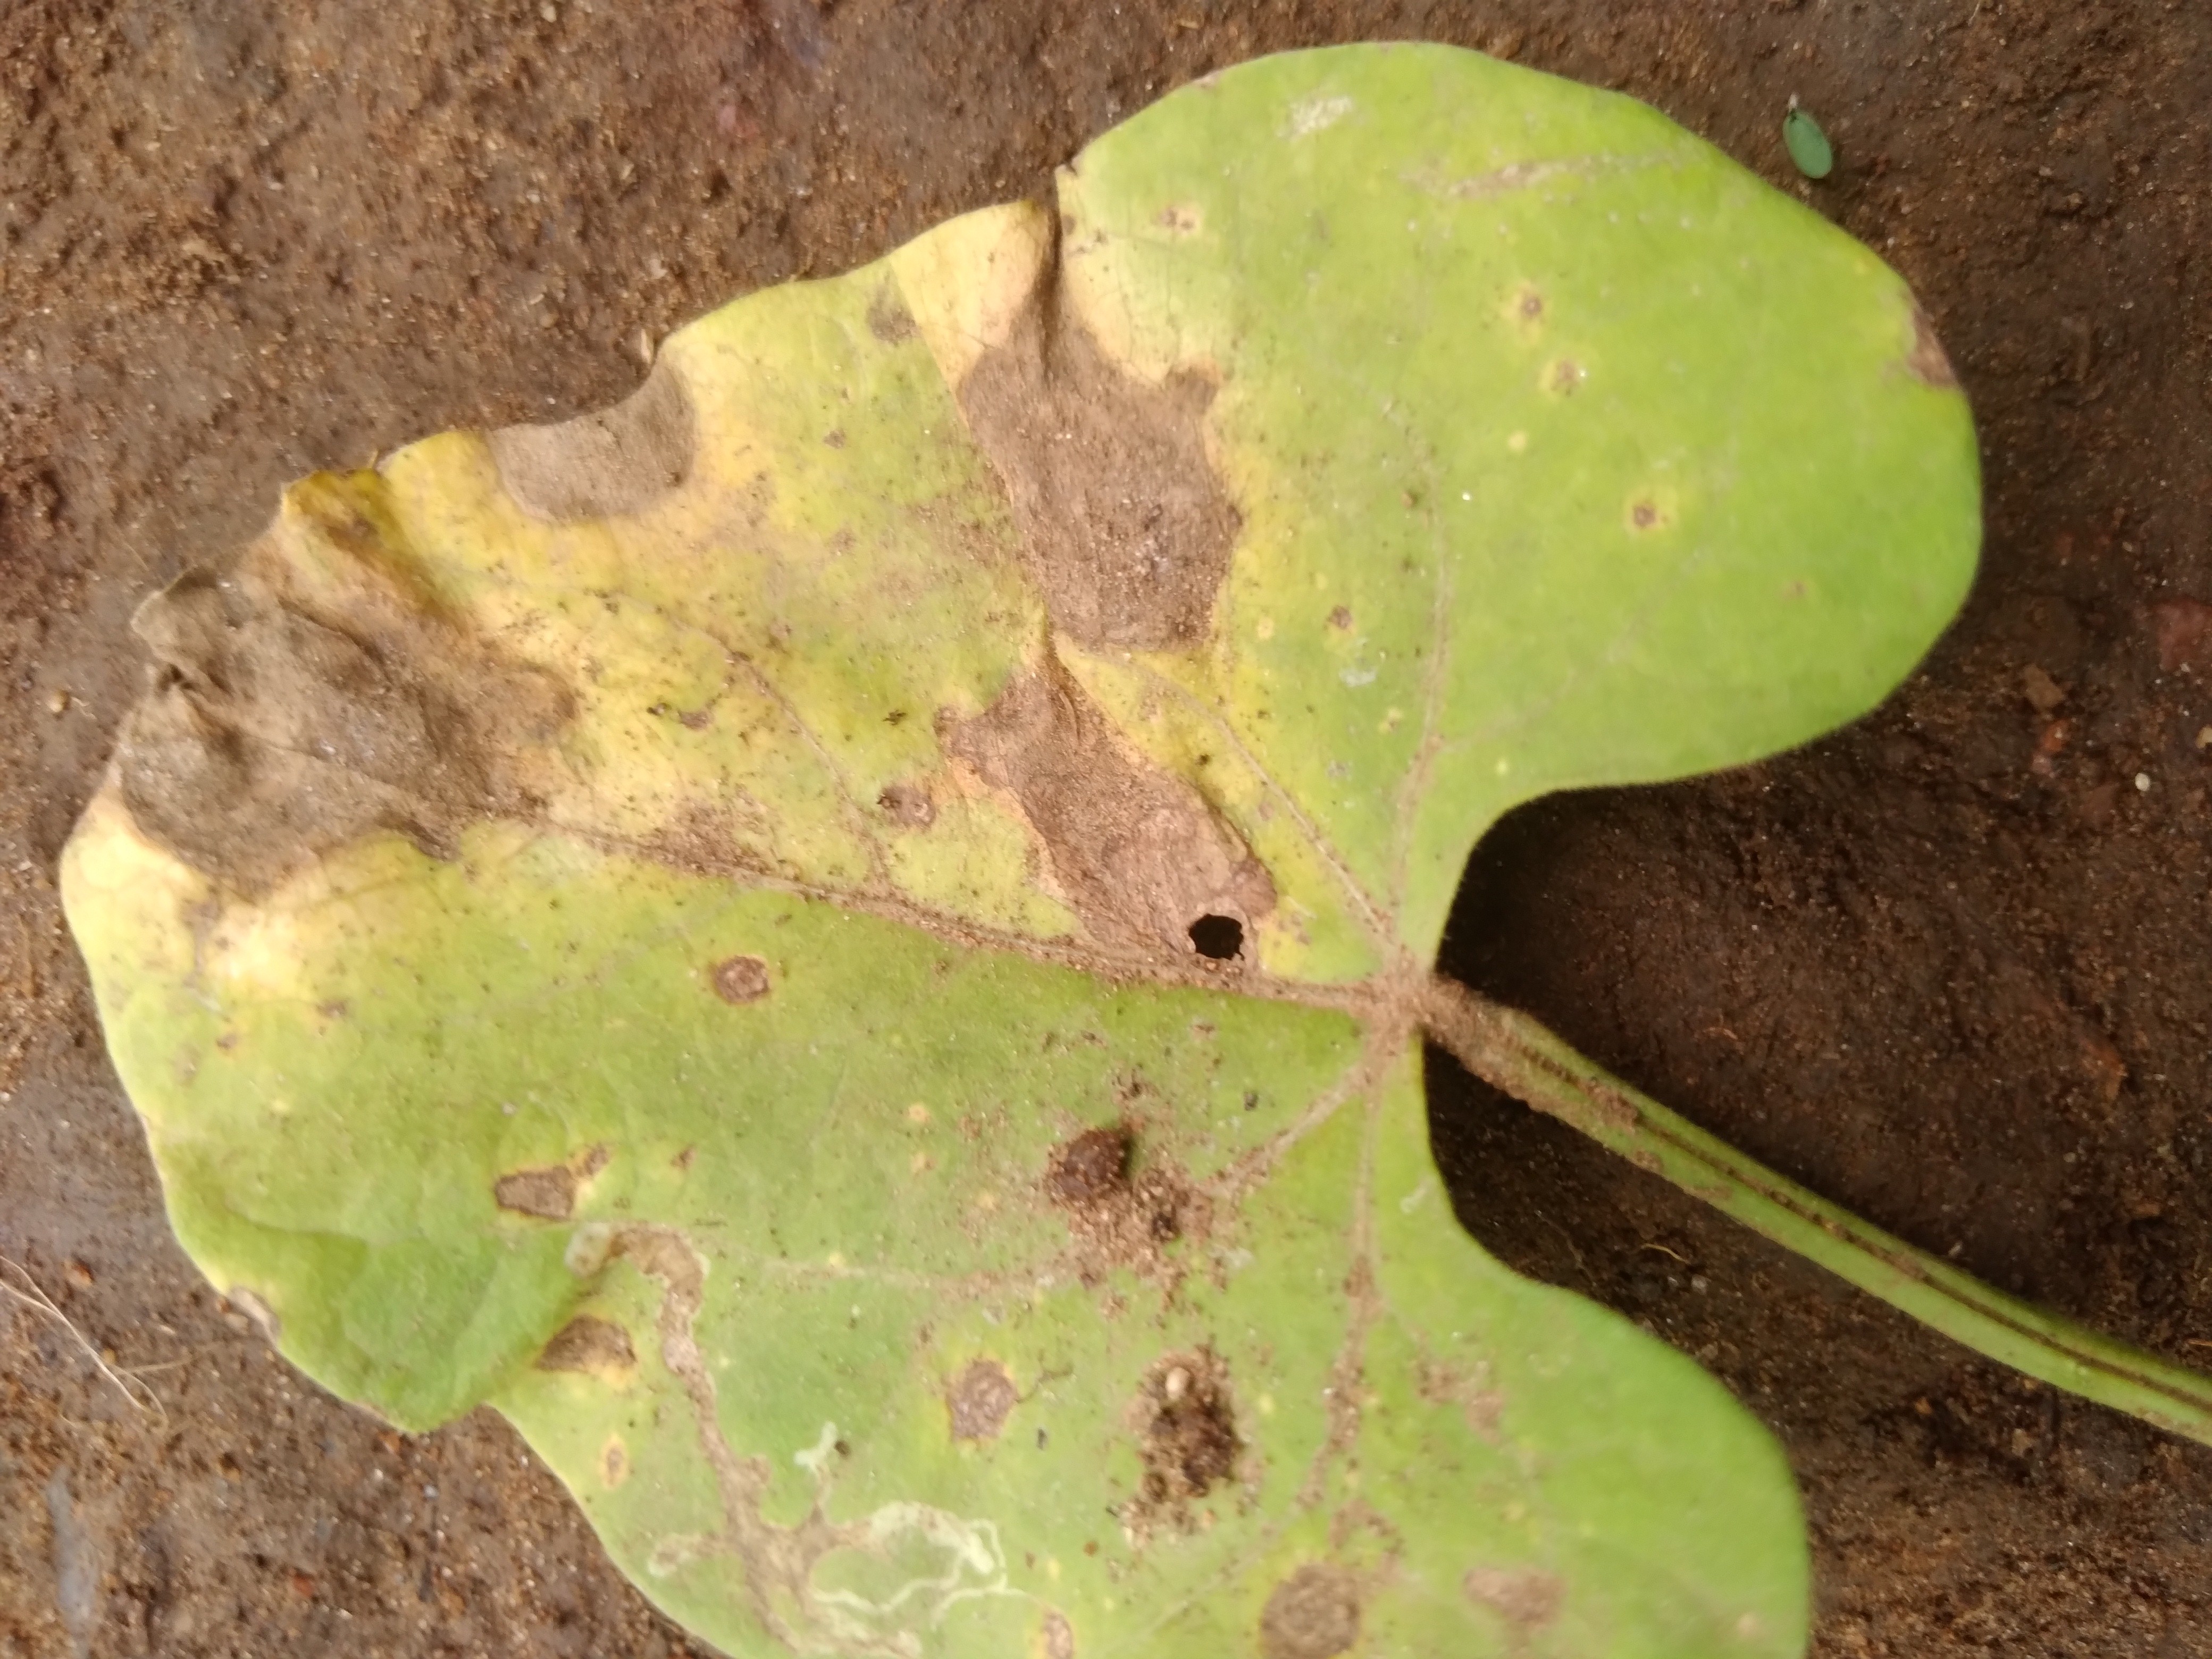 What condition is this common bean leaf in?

rust
